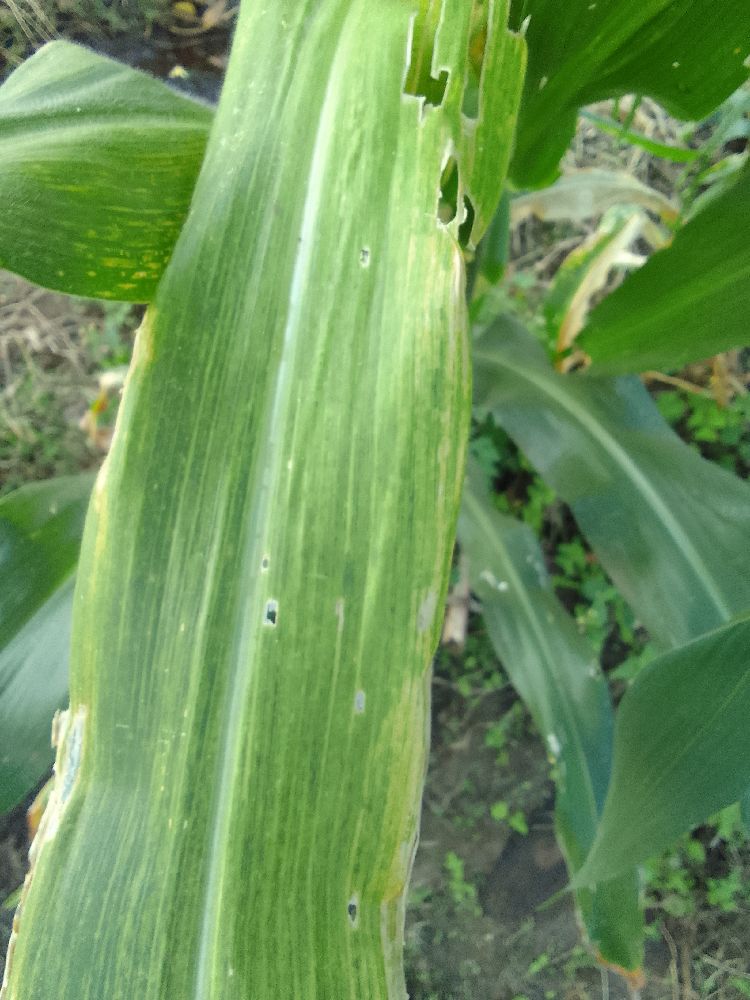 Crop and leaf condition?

maize, maize lethal necrosis
